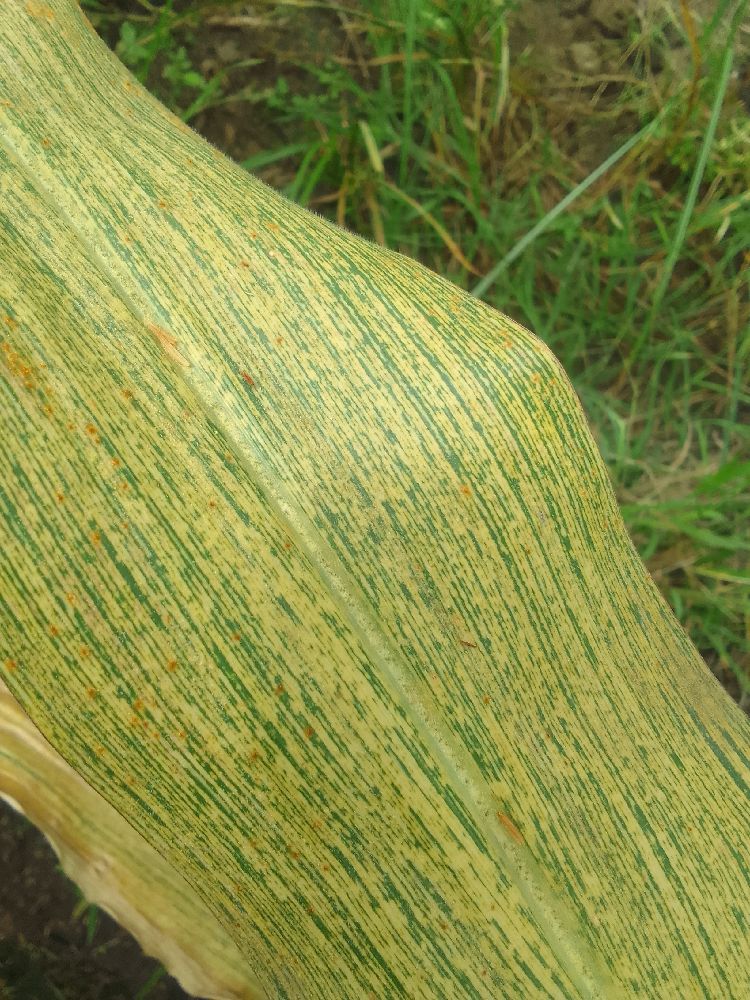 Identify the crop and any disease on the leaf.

maize, maize streak virus
